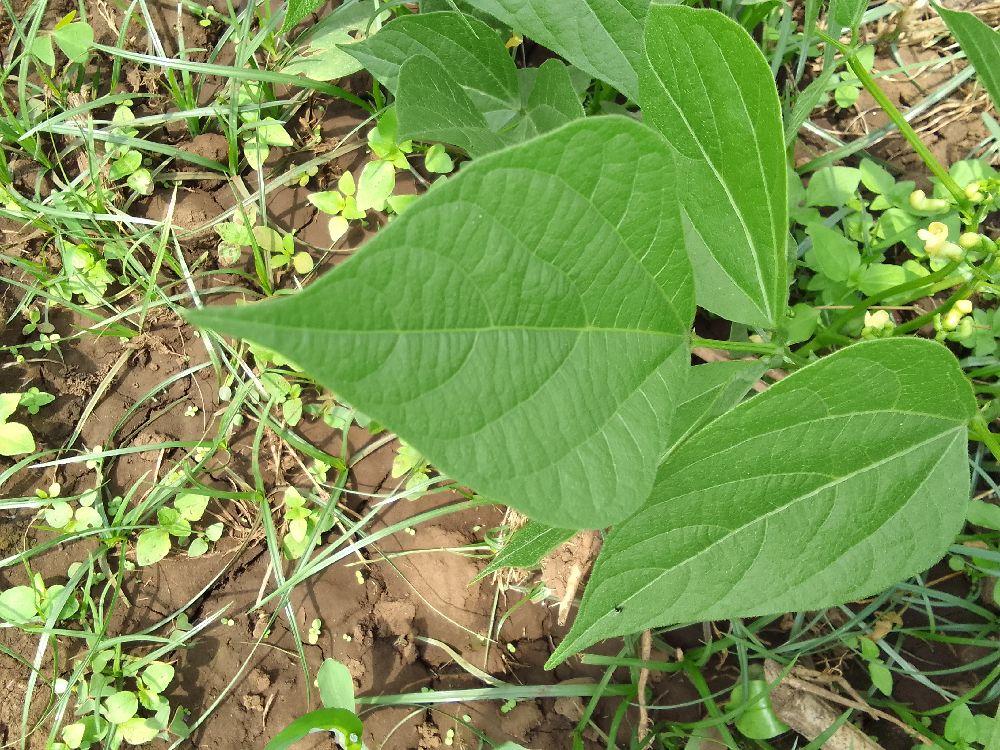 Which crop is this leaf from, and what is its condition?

common bean, healthy
